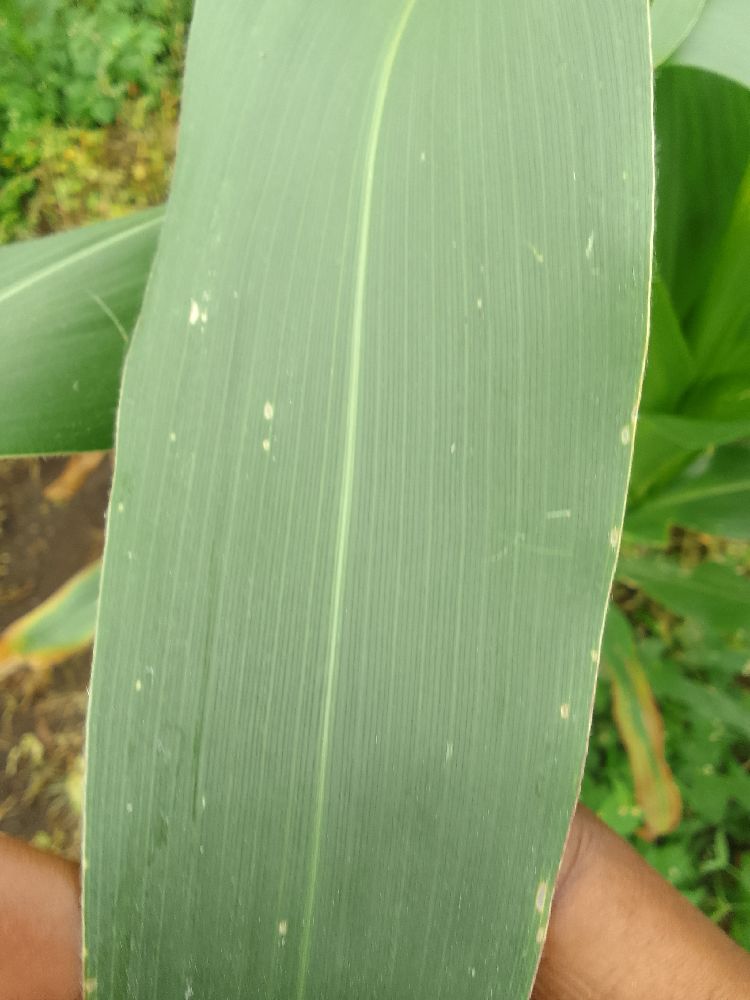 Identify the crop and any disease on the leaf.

maize, healthy
